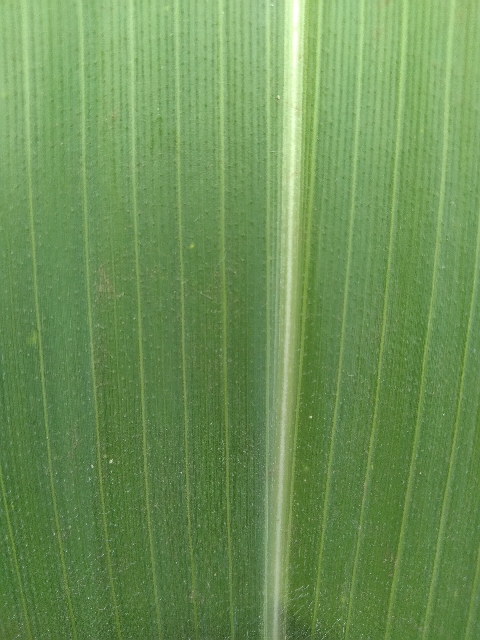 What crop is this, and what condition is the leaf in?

maize, healthy
